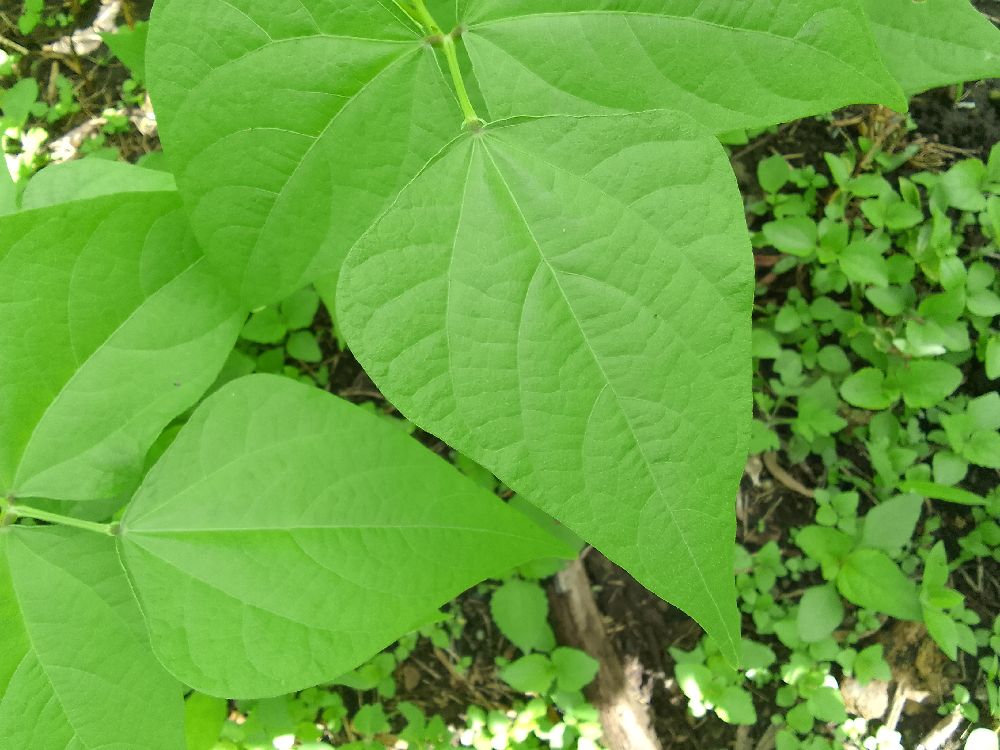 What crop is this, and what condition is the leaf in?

common bean, healthy
